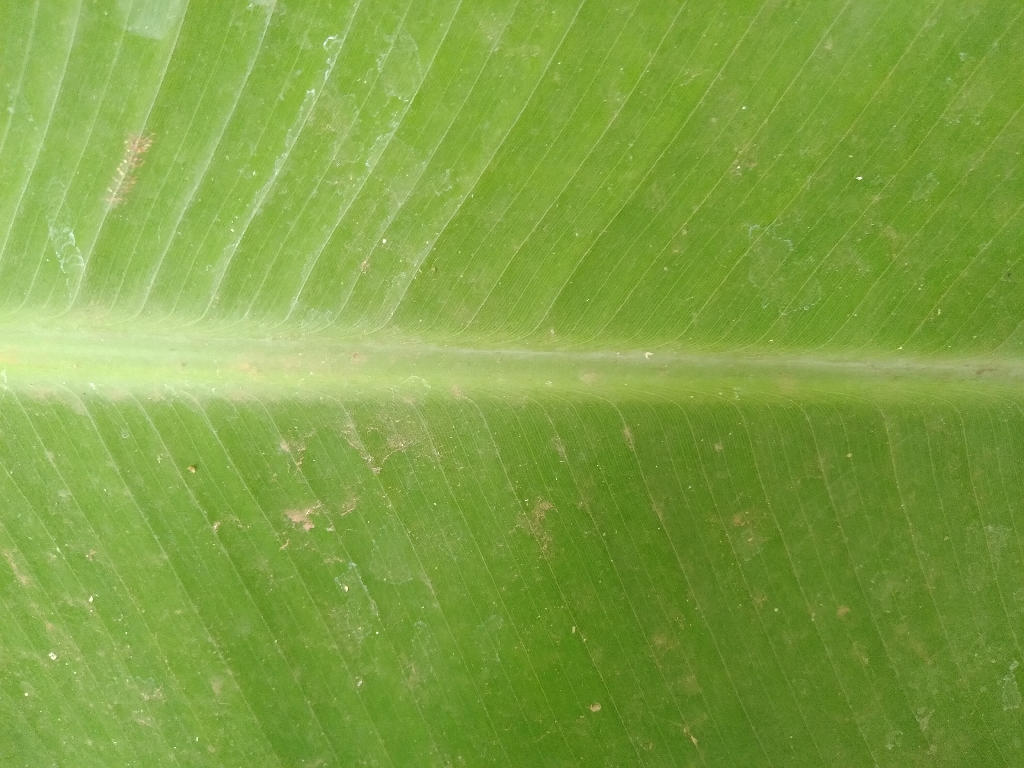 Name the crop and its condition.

banana, healthy
